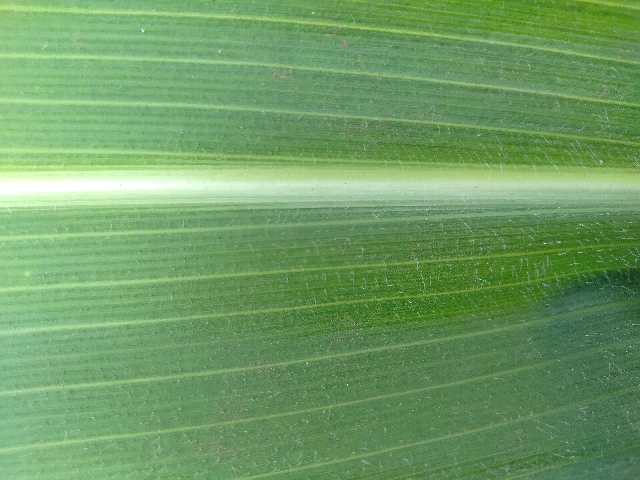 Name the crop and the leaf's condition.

maize, healthy
